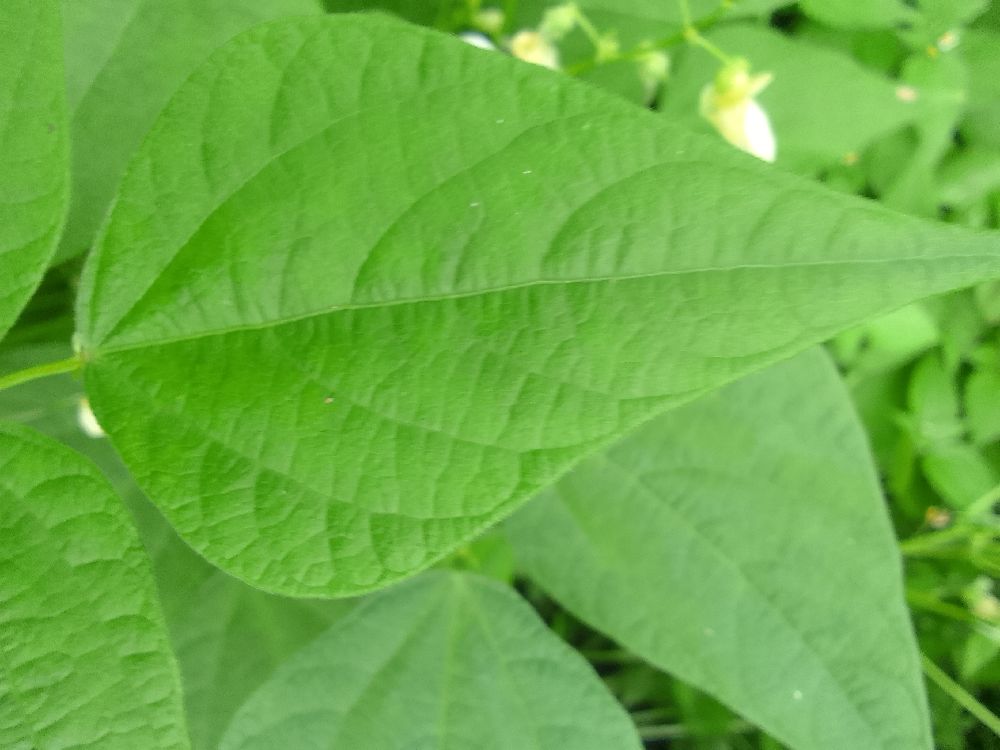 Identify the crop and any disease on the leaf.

common bean, healthy
